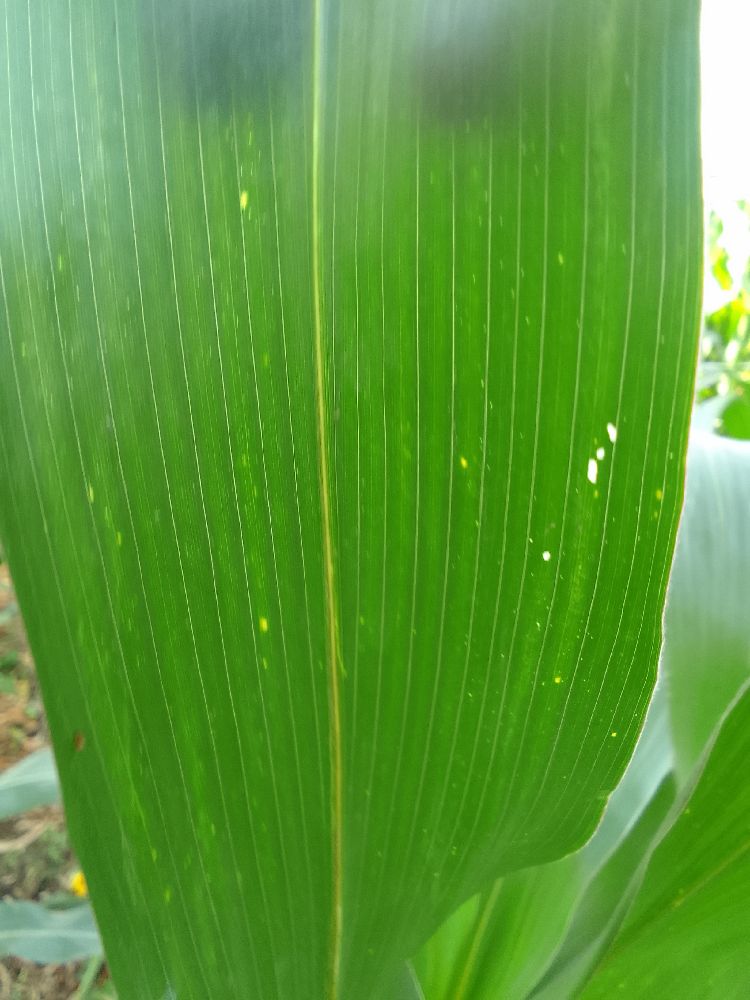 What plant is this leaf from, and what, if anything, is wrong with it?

maize, healthy
